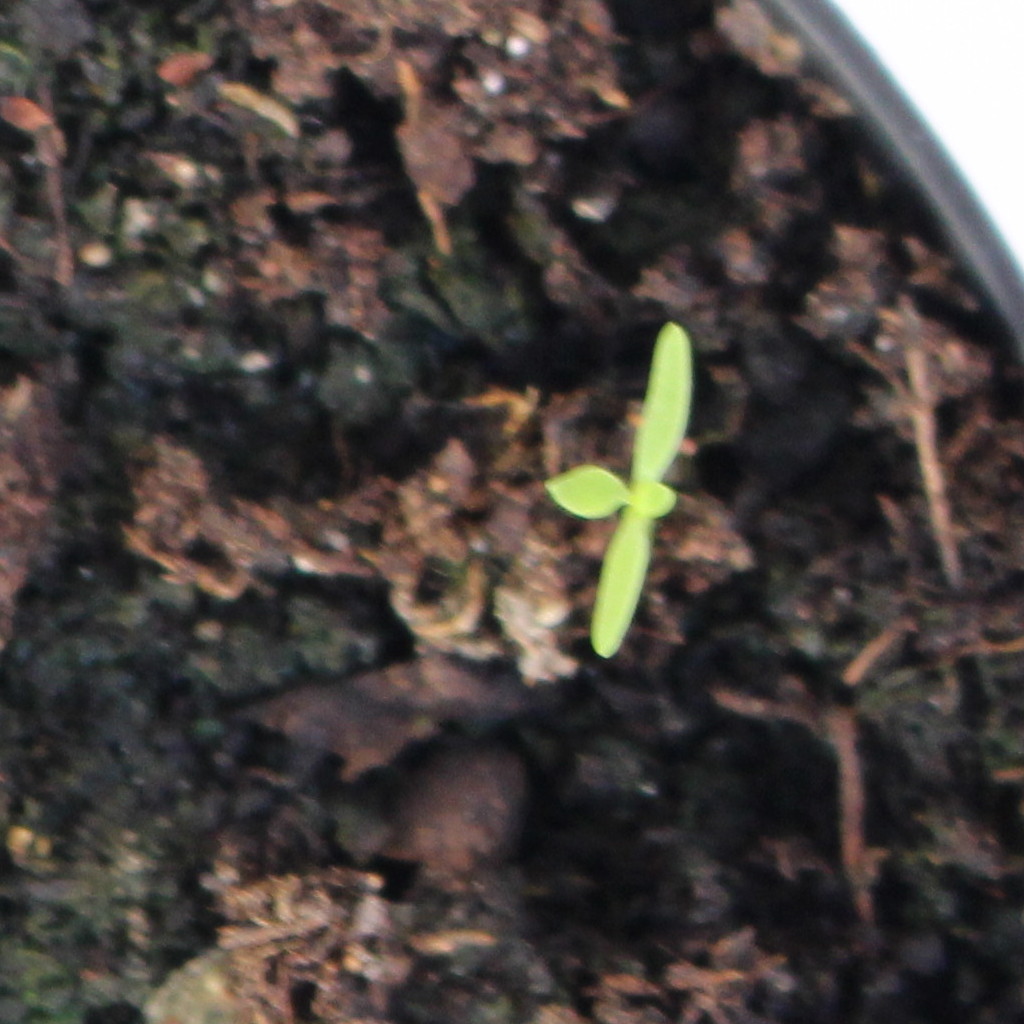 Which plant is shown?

Papaver rhoeas
